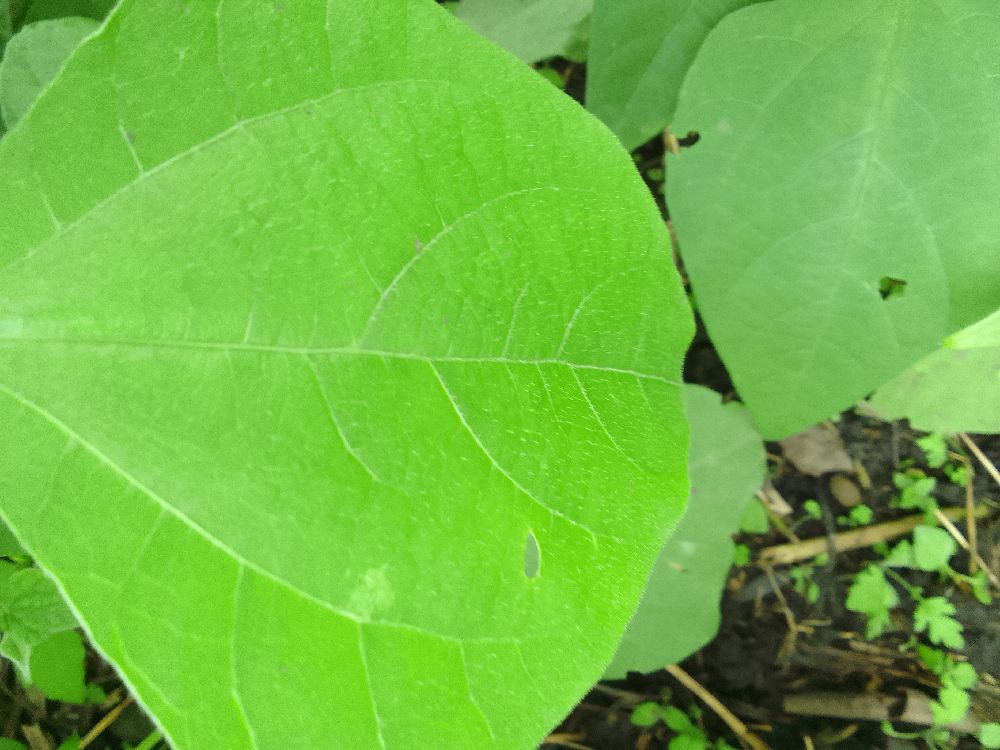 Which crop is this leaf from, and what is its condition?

common bean, healthy
